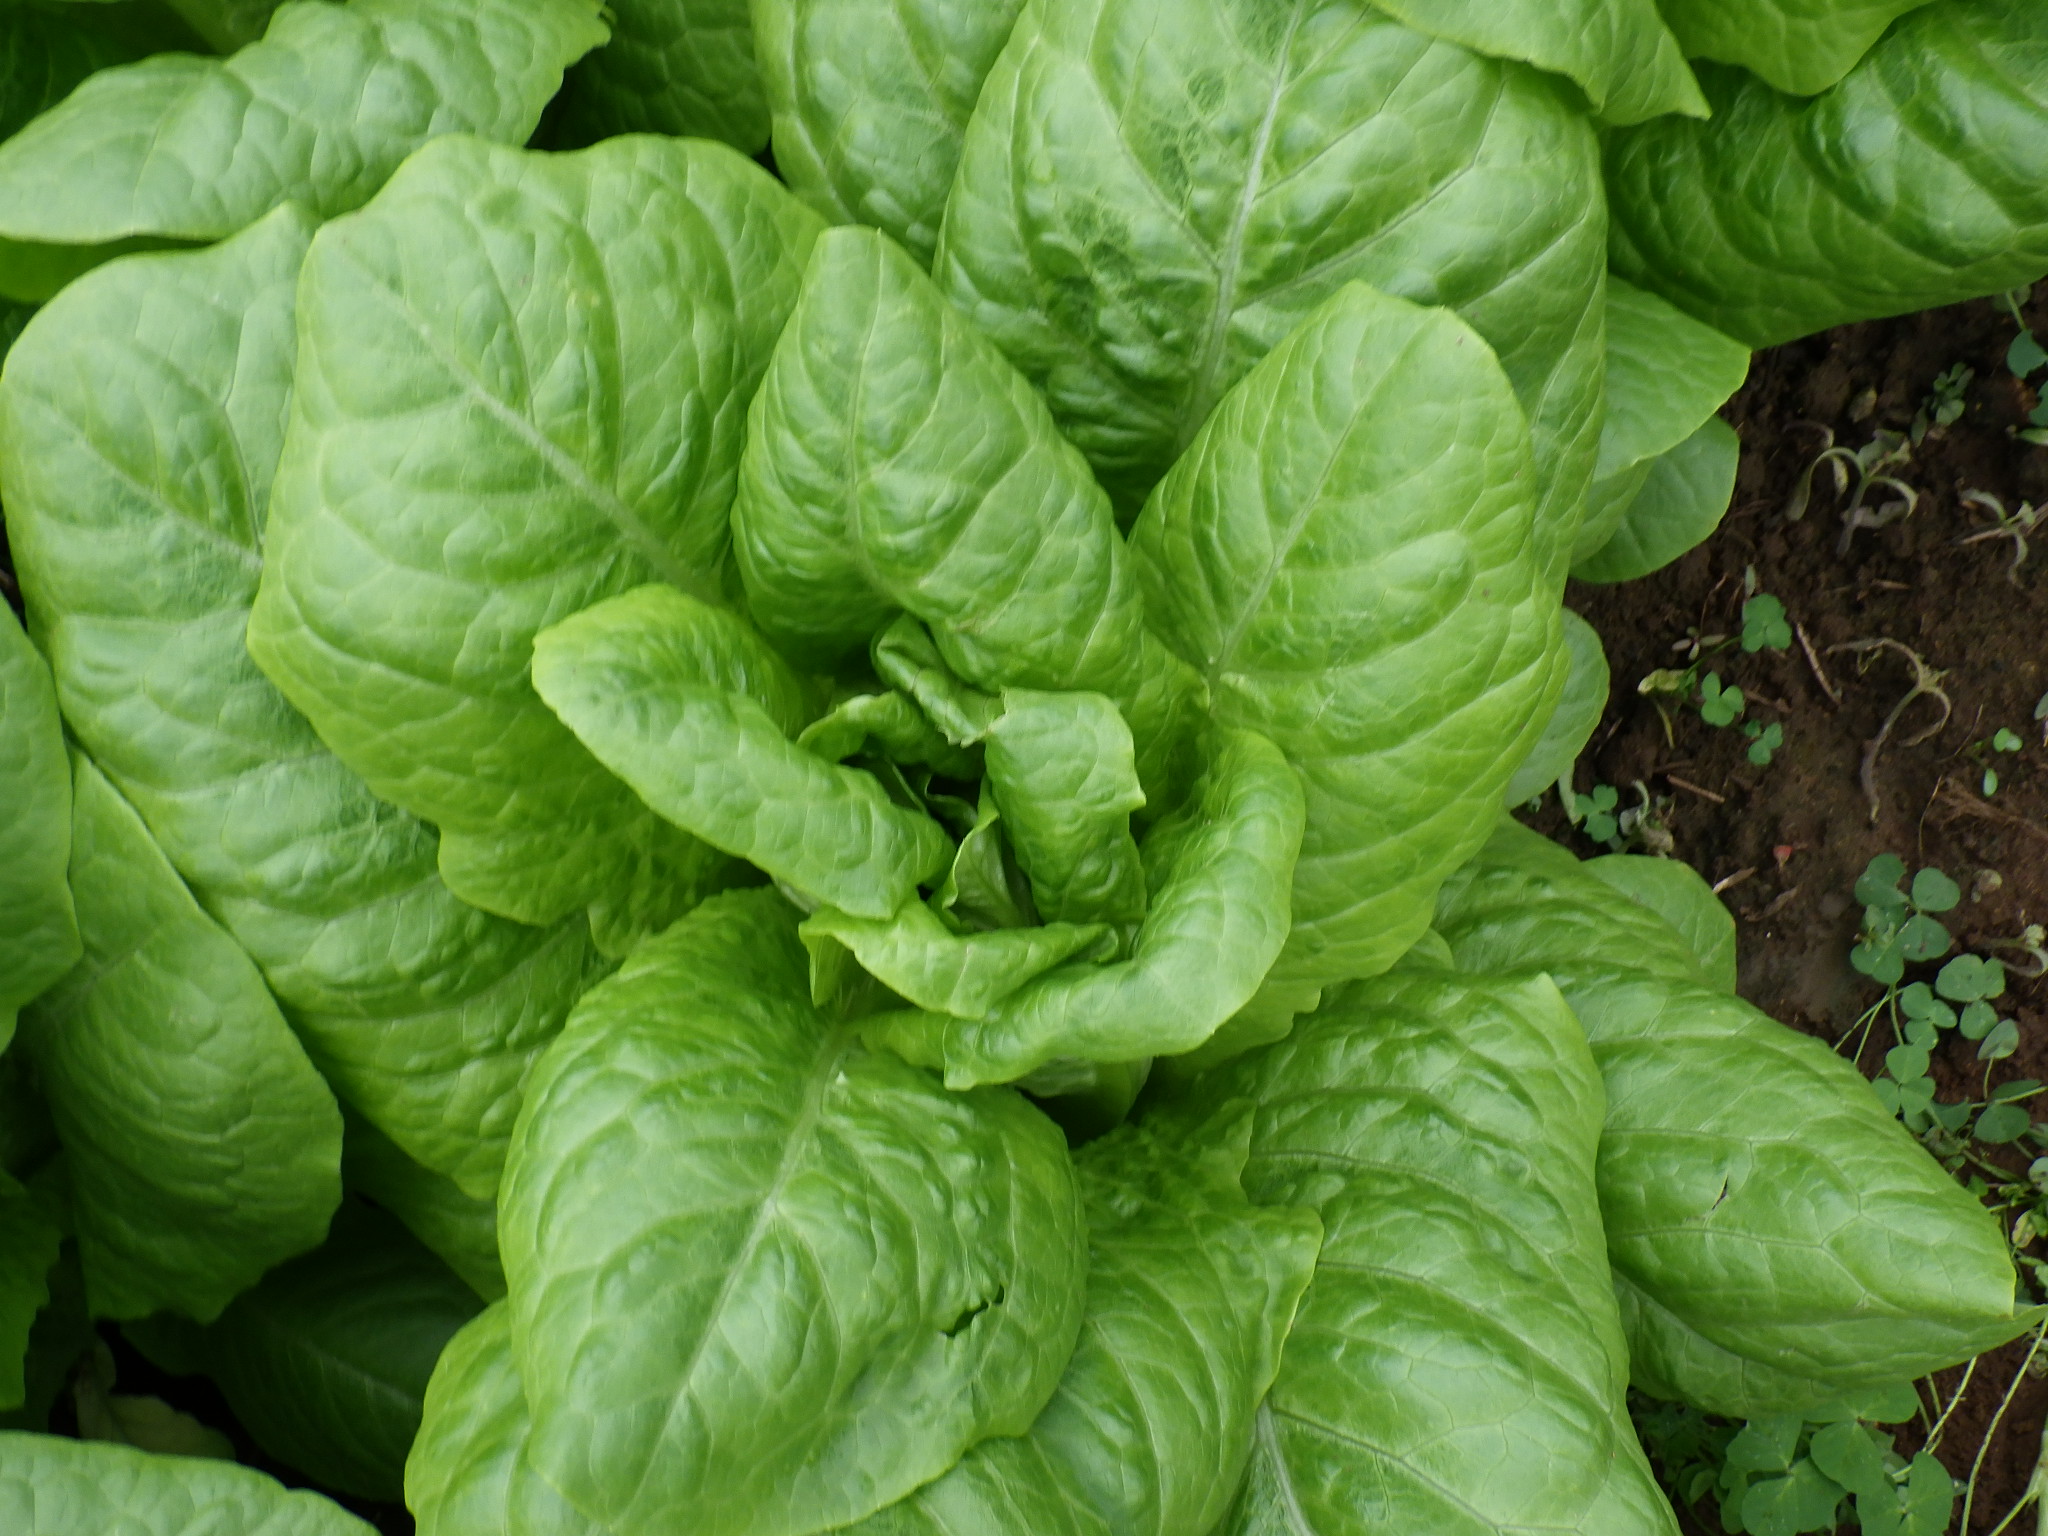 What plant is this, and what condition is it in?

lettuce, healthy
